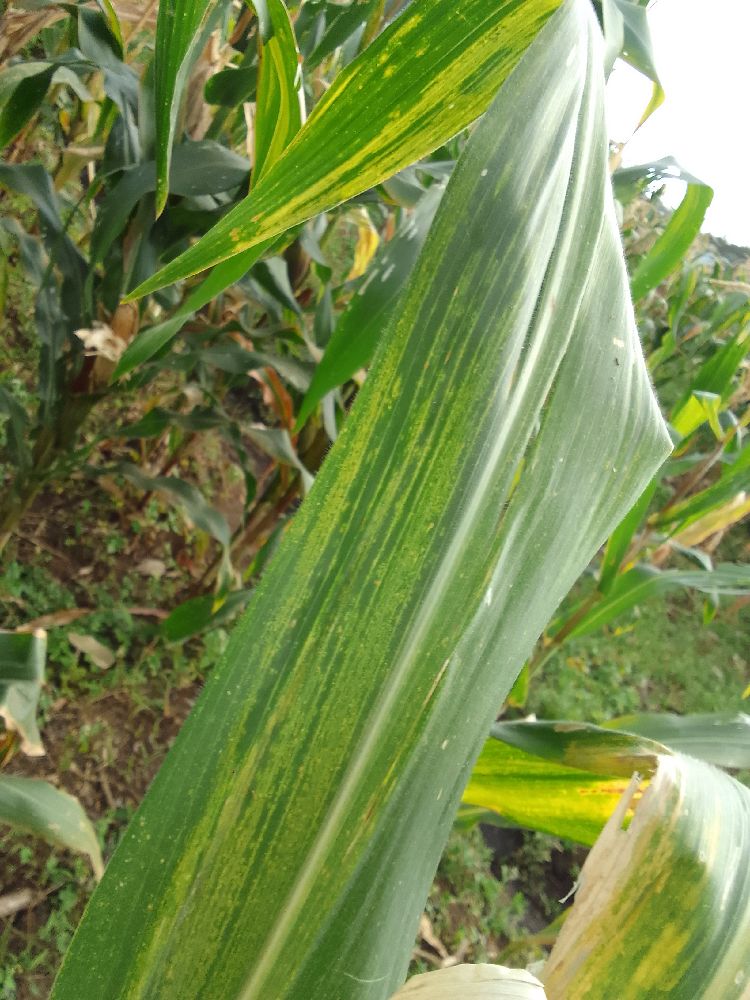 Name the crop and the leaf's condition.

maize, maize lethal necrosis
